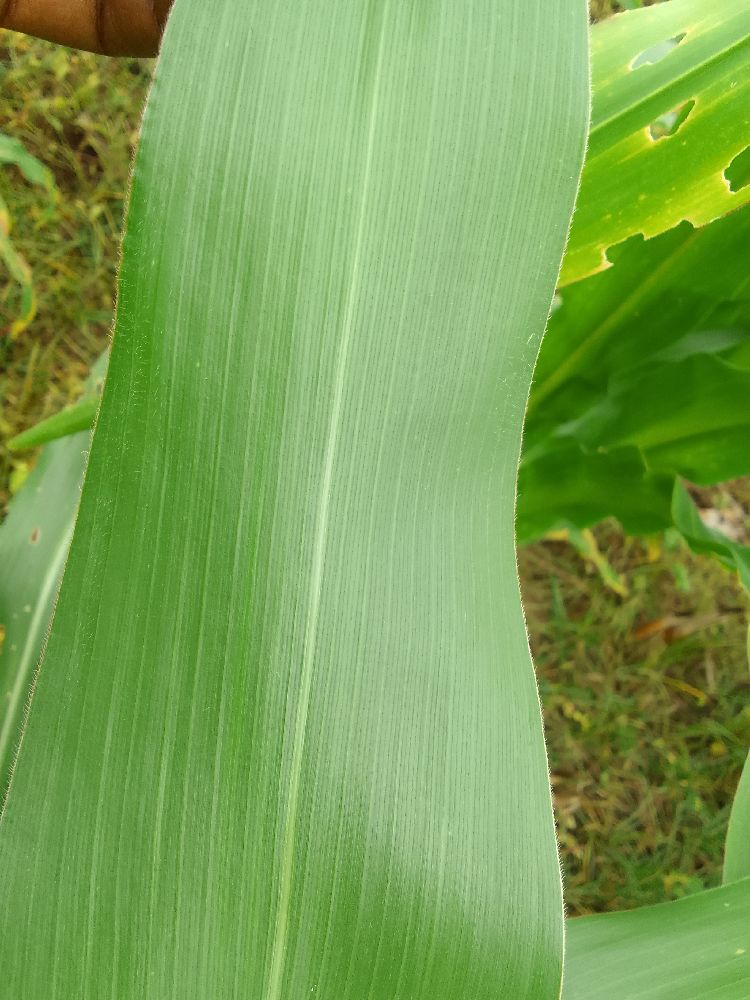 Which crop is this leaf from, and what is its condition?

maize, healthy
